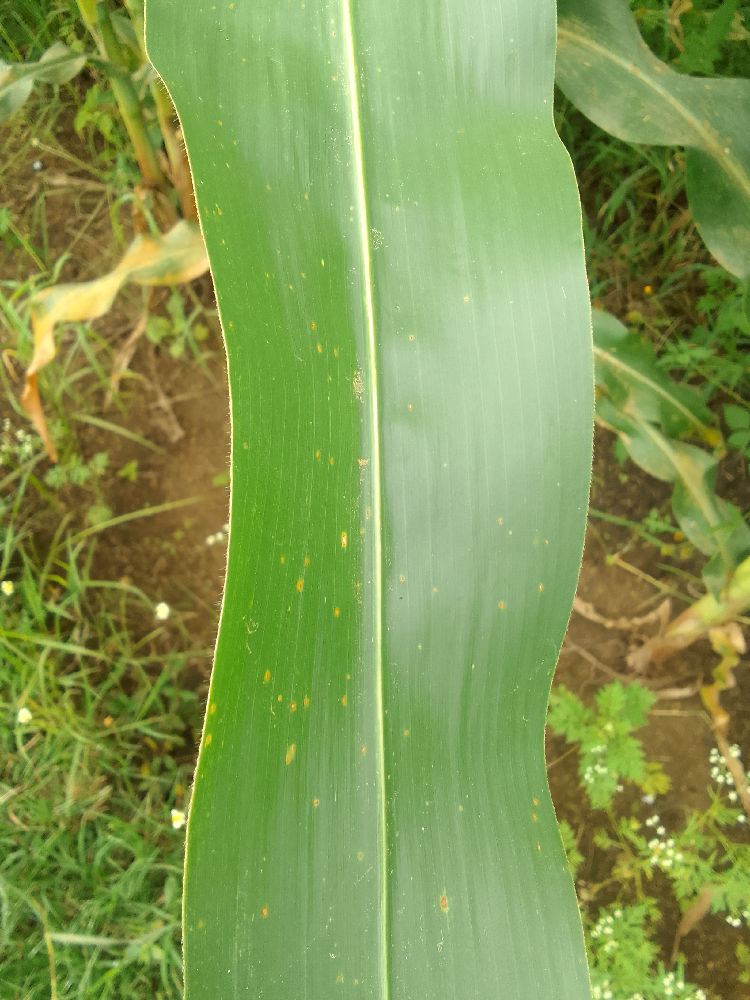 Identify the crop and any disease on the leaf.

maize, healthy
